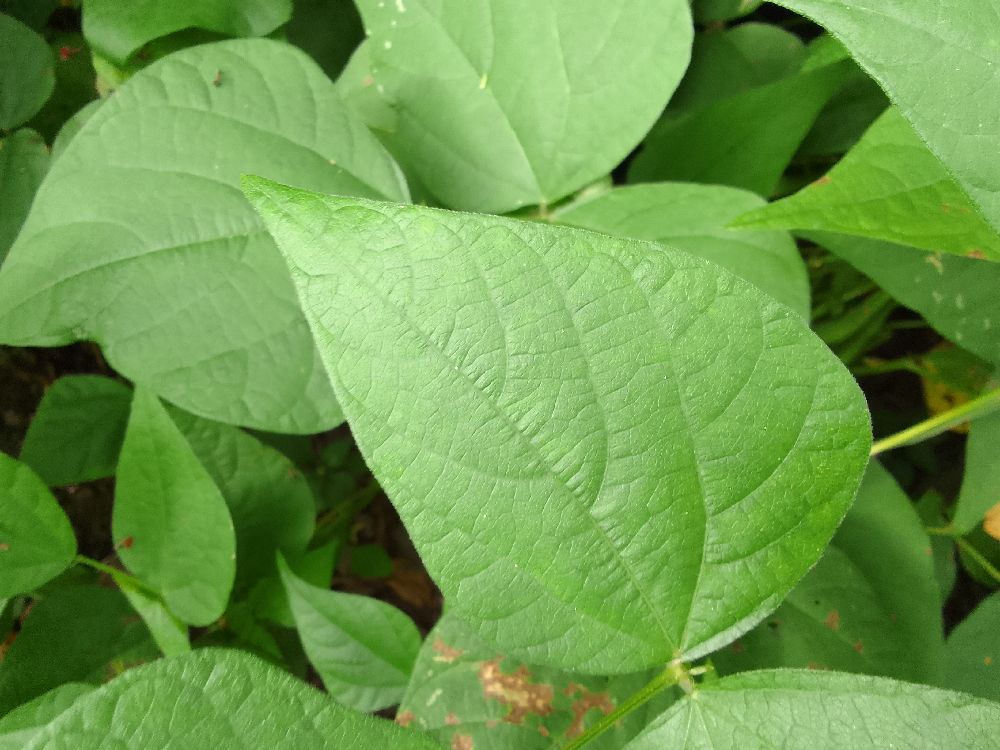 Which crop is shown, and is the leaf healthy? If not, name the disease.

common bean, healthy
